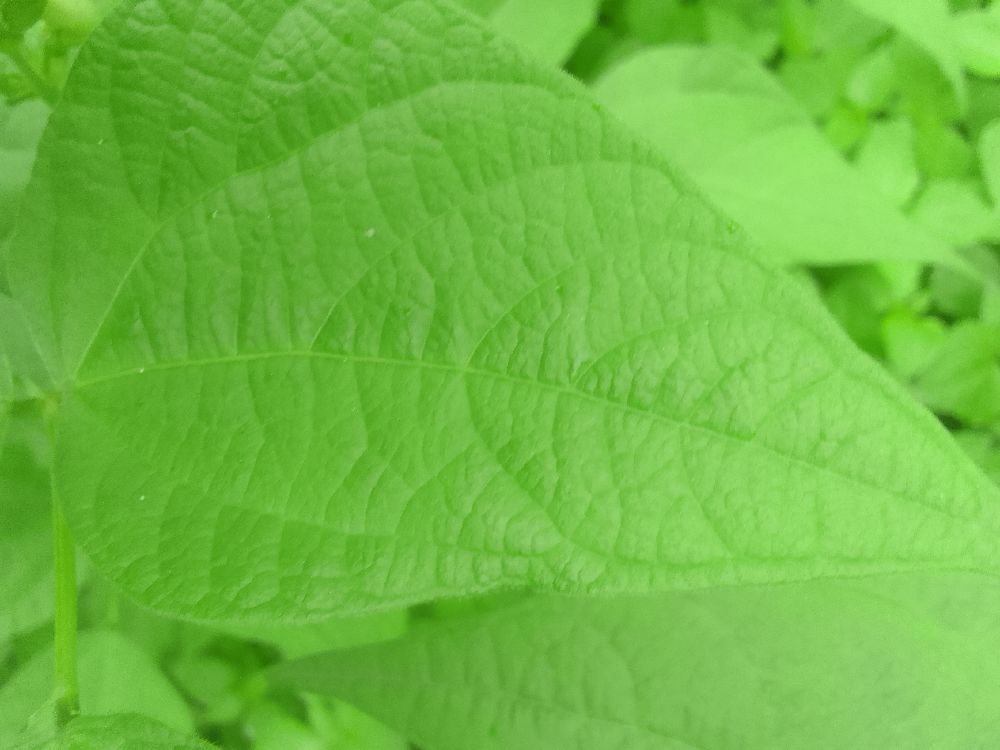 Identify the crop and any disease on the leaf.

common bean, healthy
